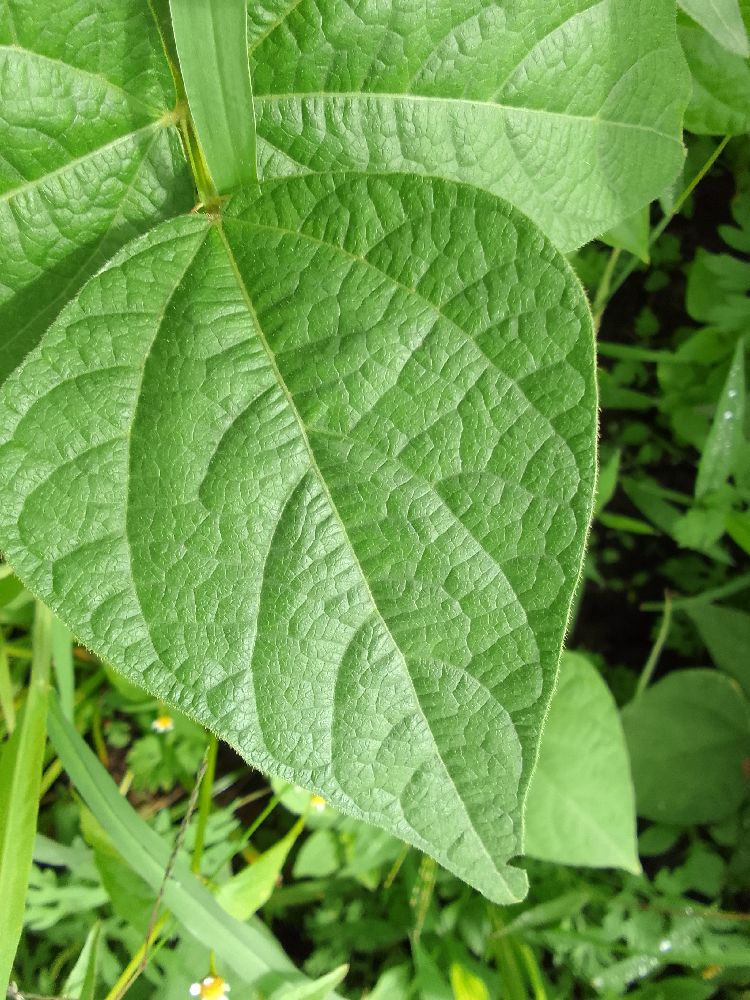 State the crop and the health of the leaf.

common bean, healthy
